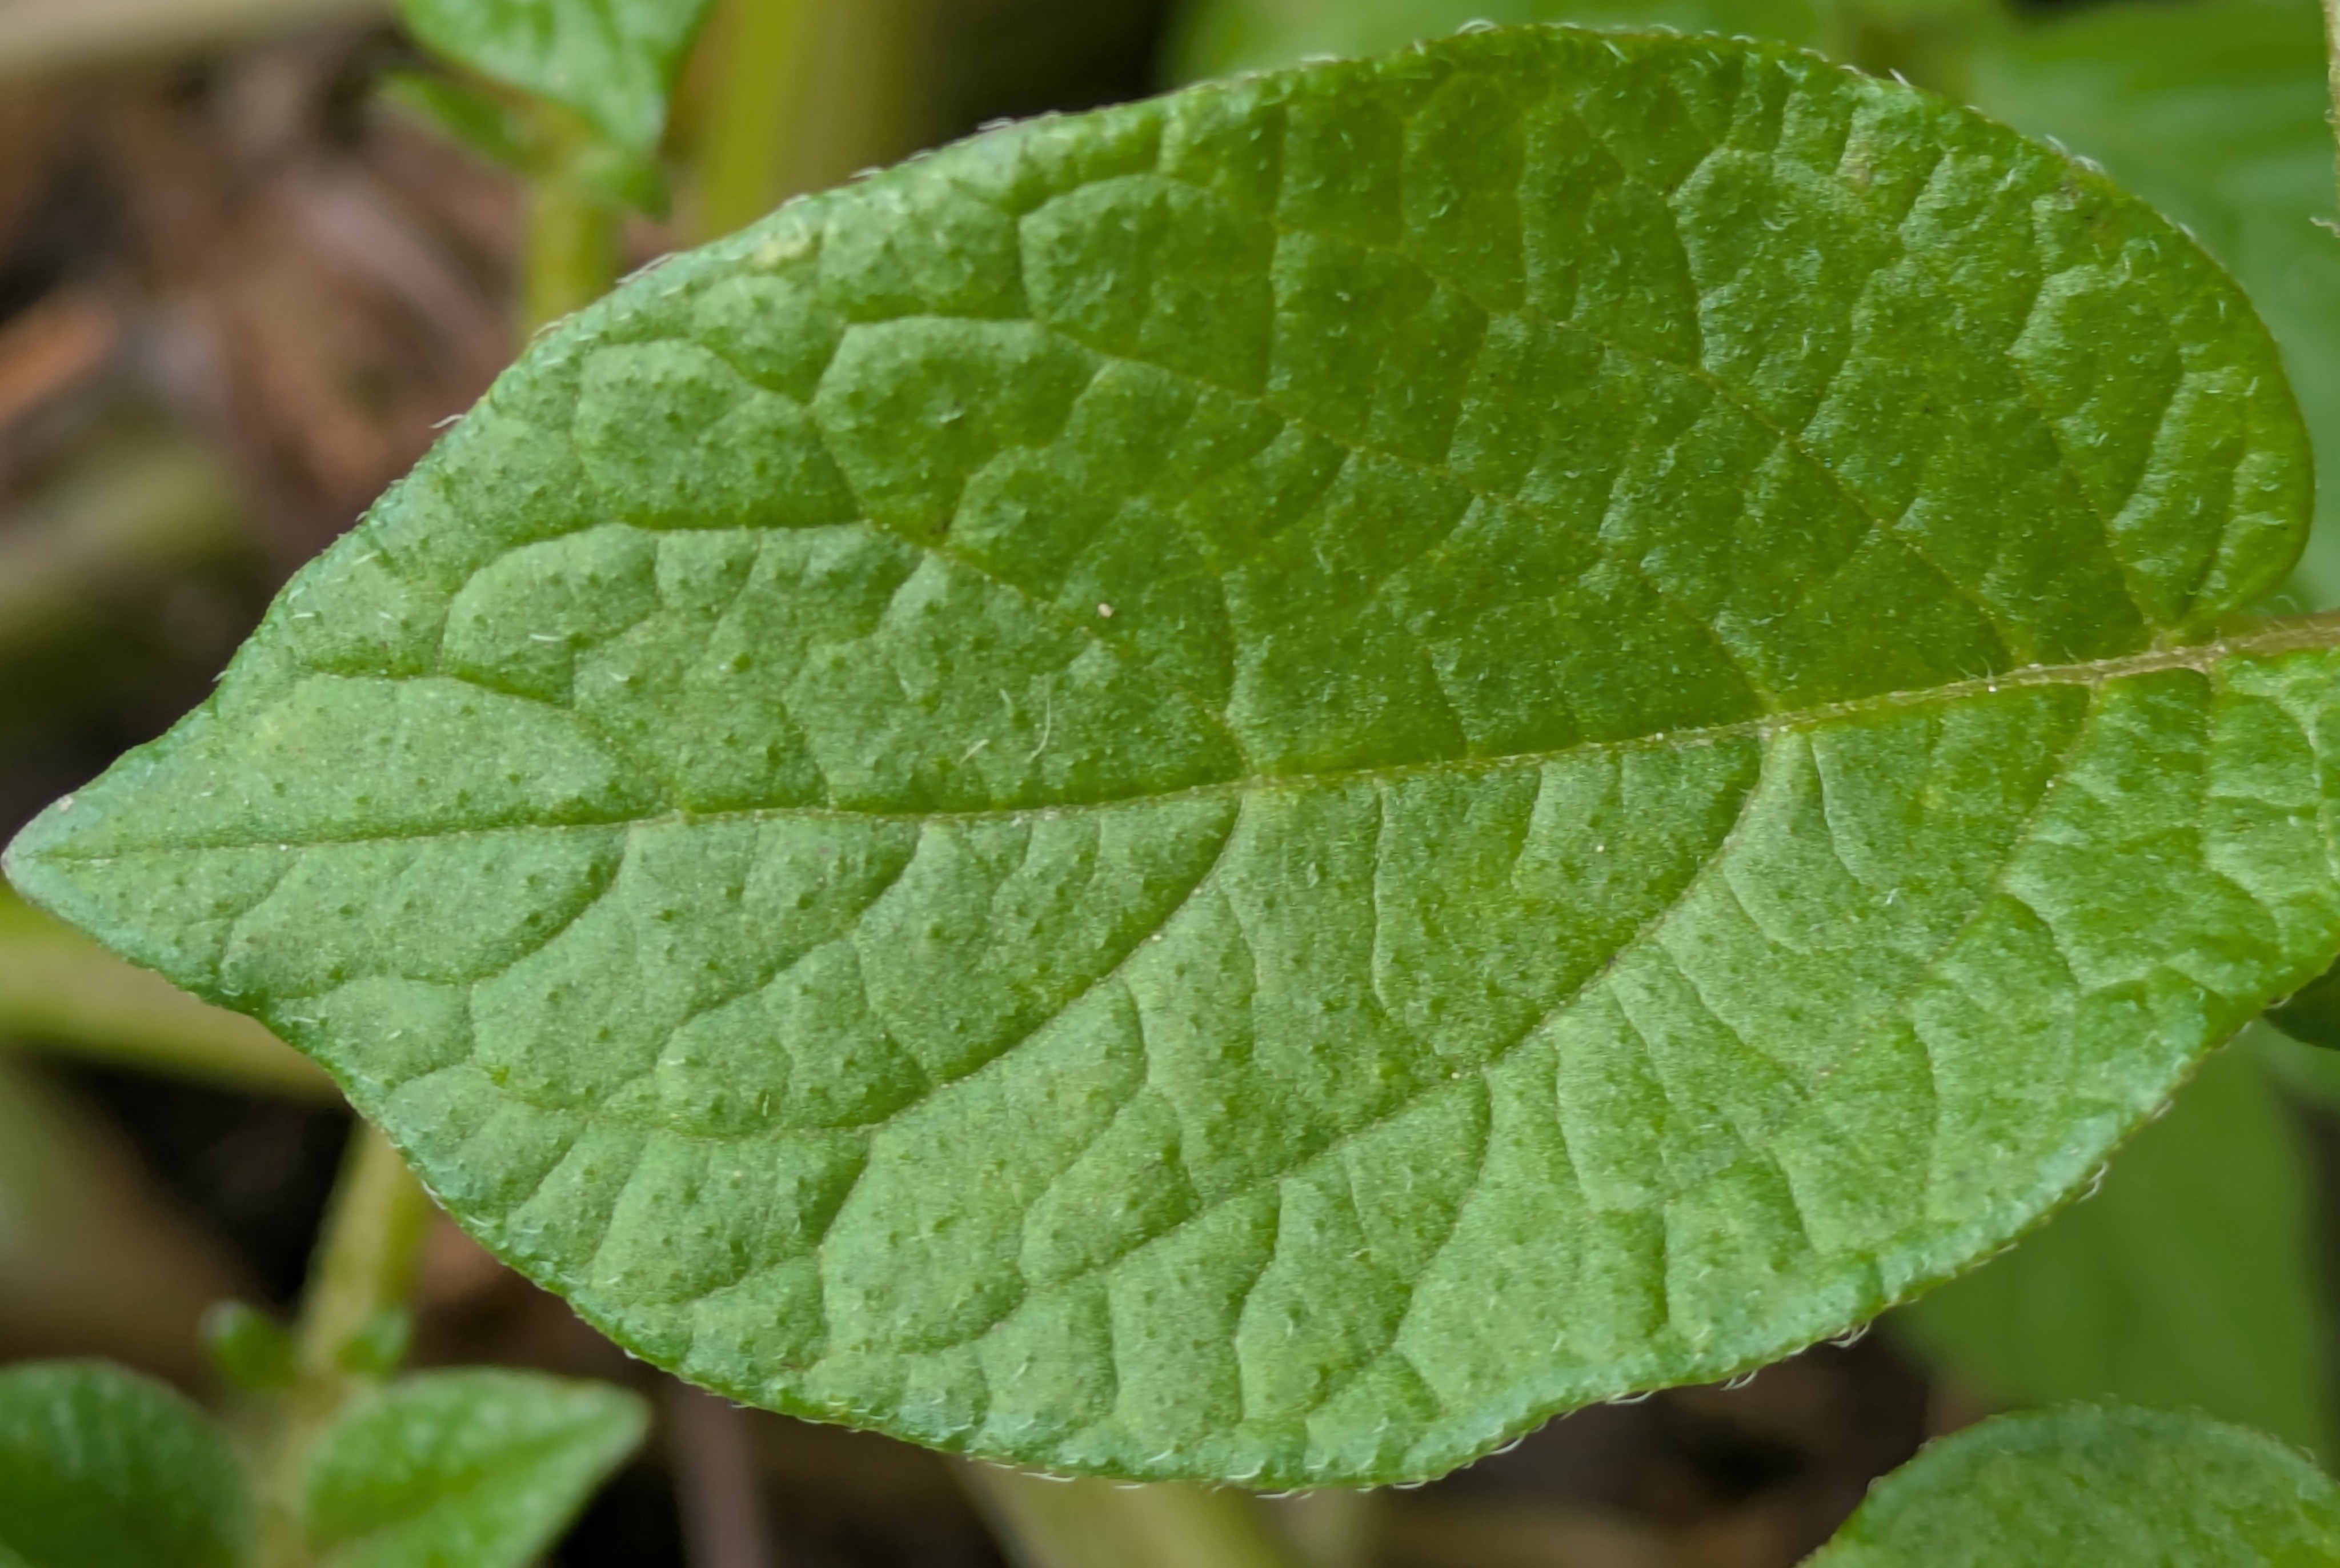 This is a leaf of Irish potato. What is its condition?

healthy
